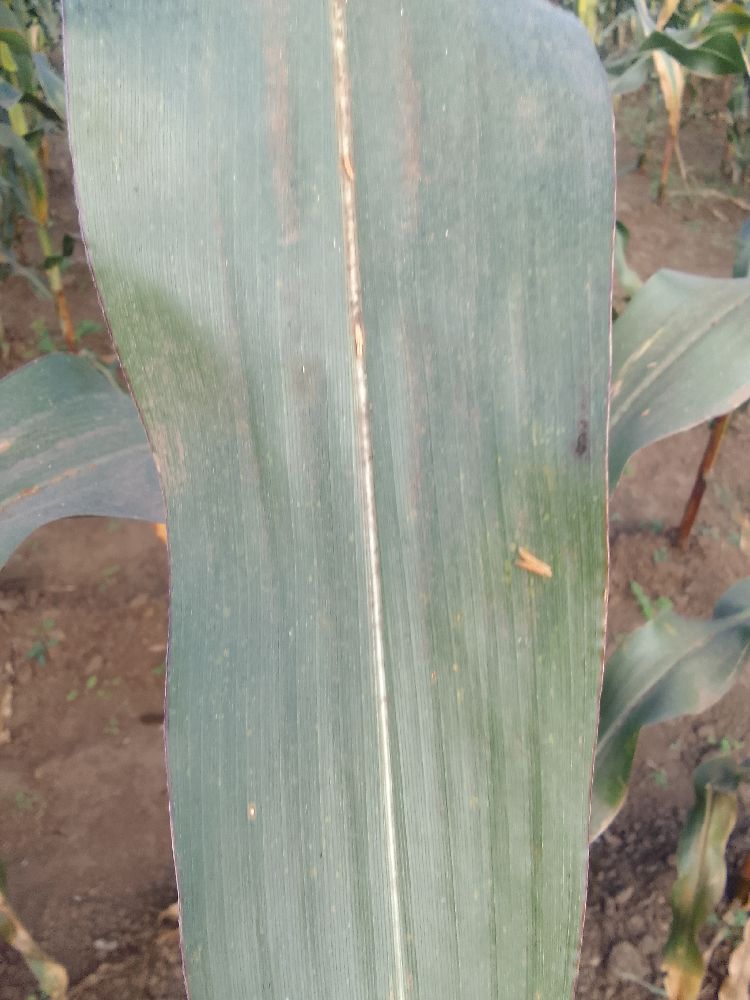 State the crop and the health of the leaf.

maize, healthy
